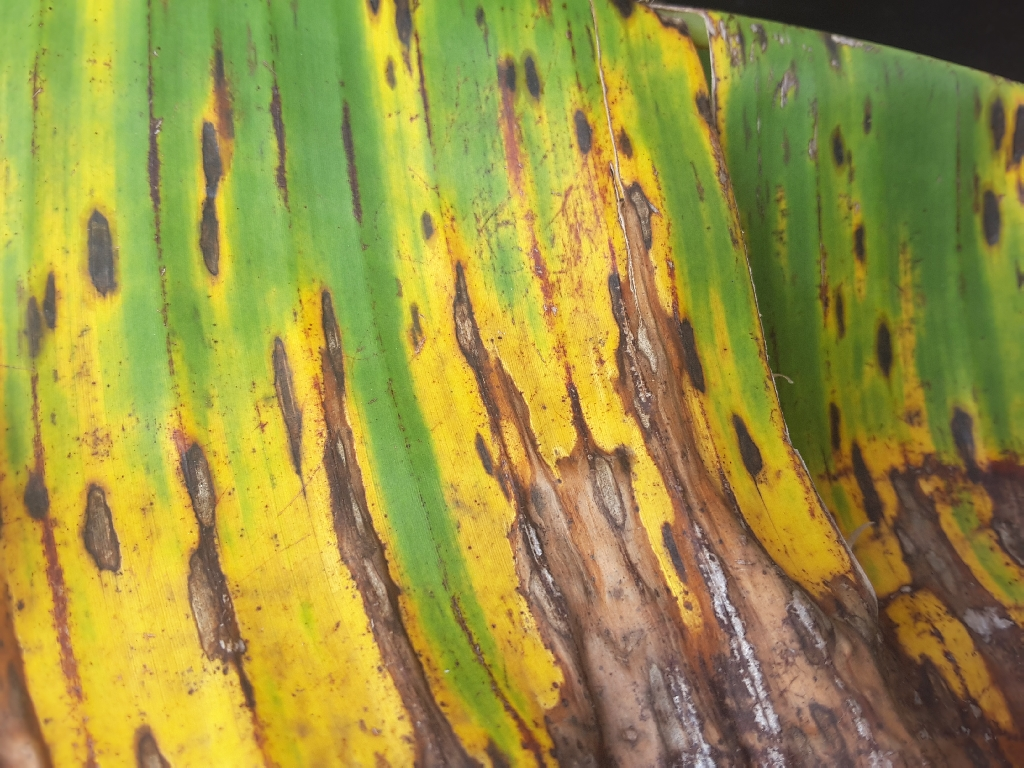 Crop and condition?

banana, black sigatoka
